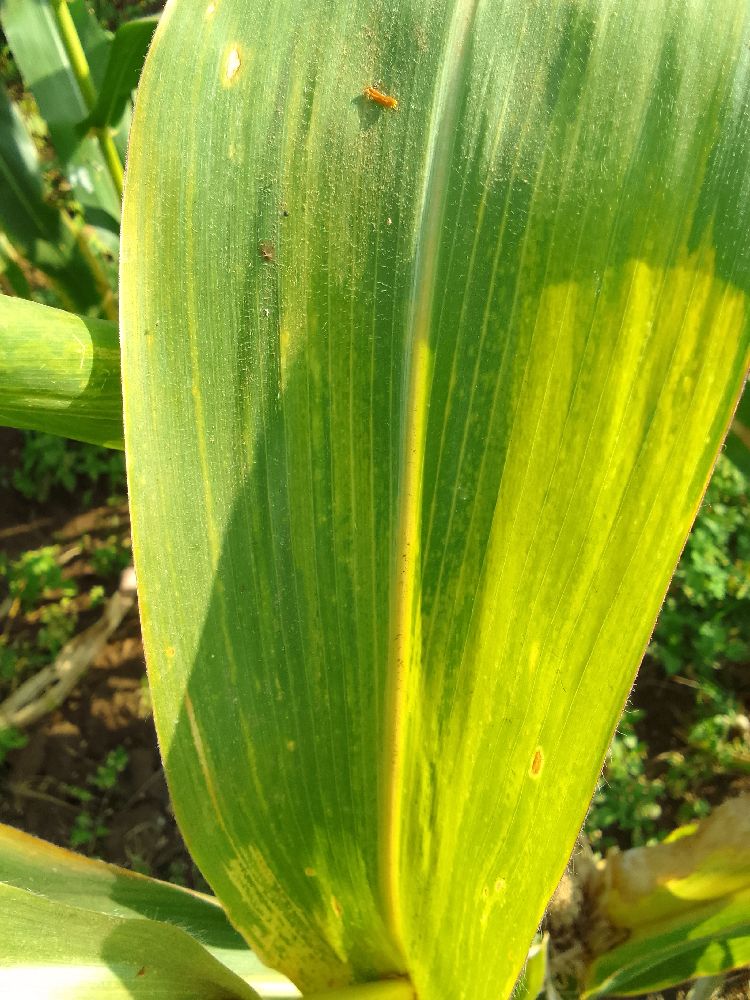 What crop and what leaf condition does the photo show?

maize, maize lethal necrosis
